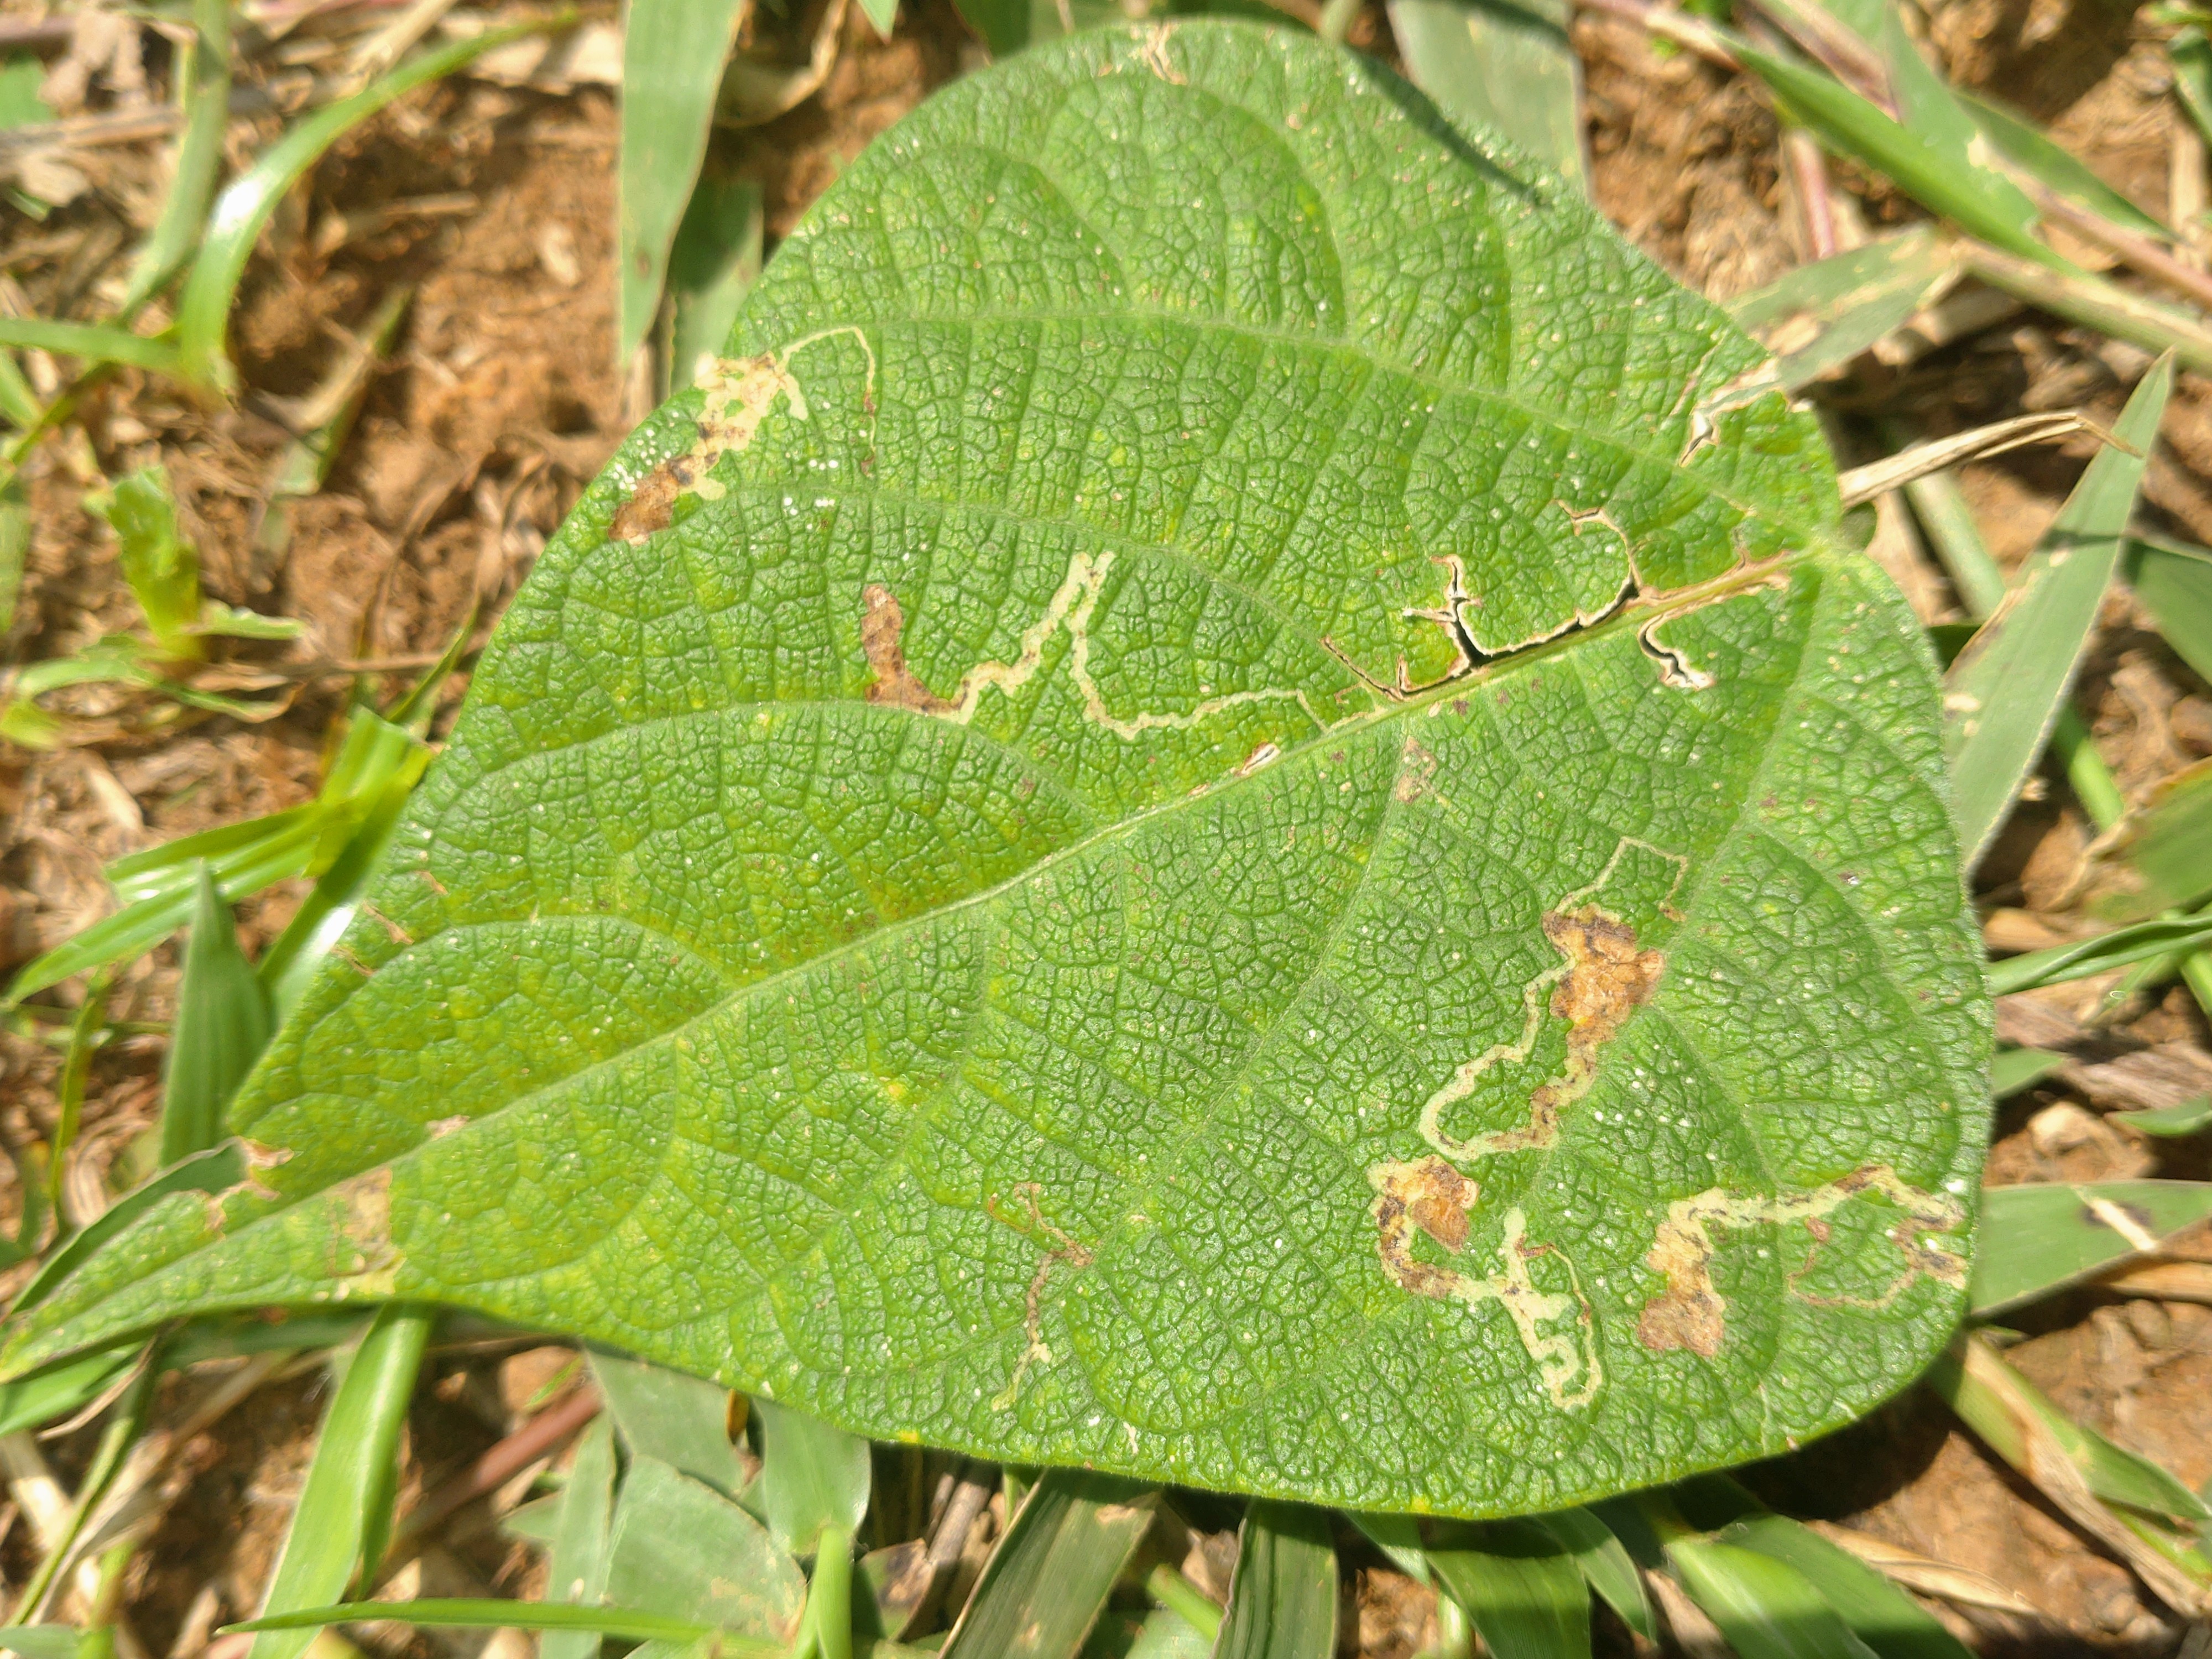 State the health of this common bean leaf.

anthracnose
